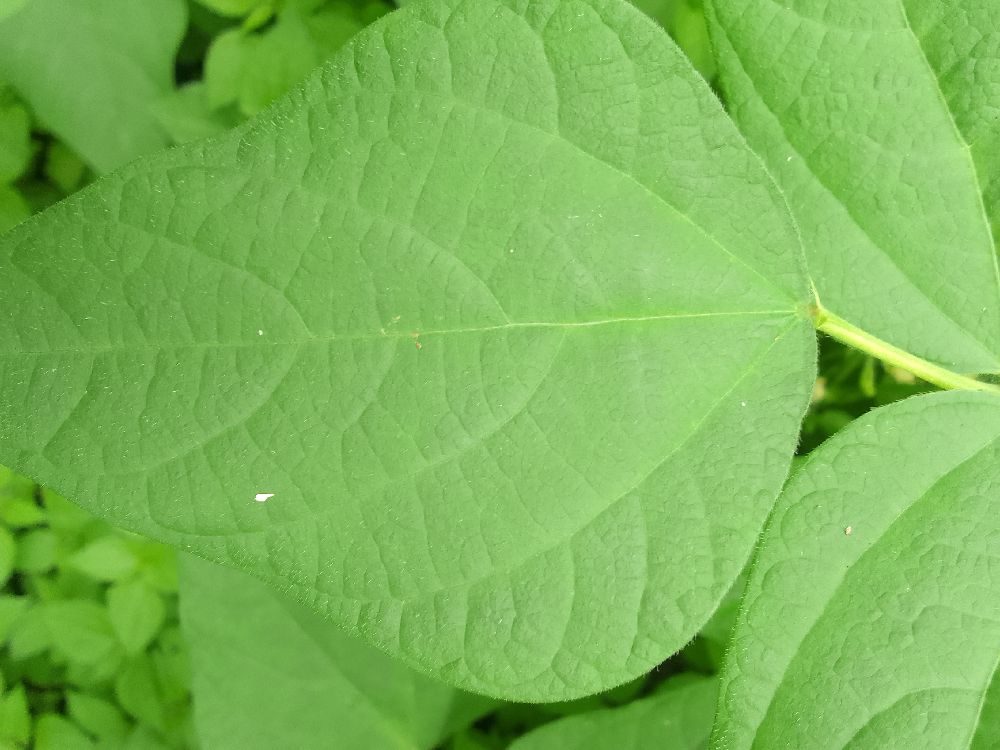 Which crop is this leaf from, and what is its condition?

common bean, healthy
